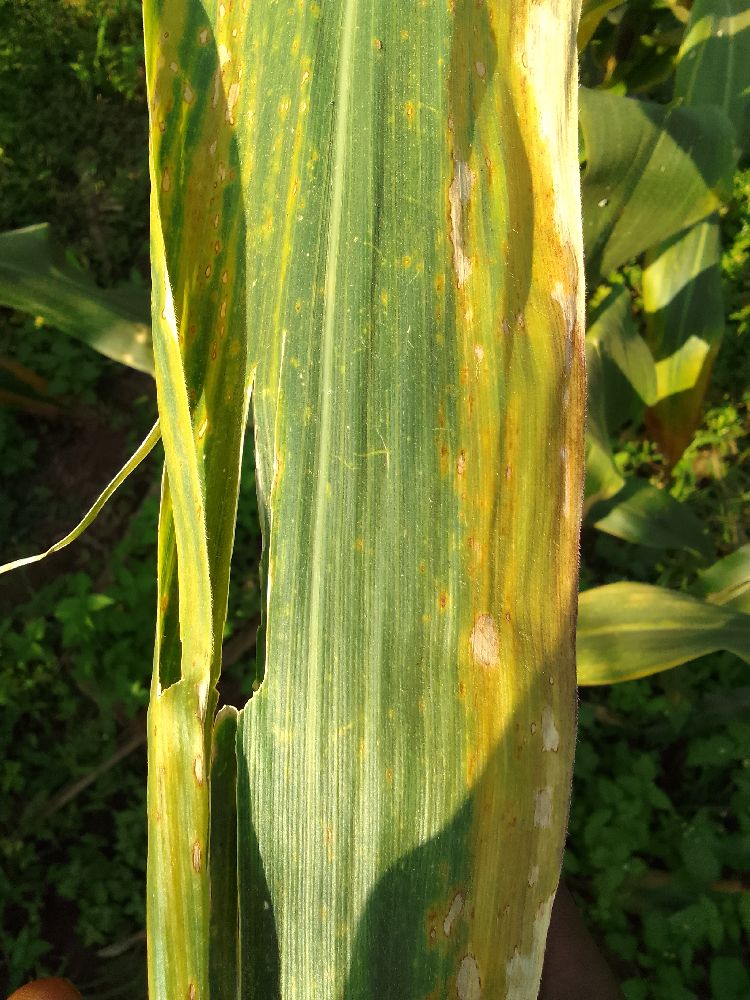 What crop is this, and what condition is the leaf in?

maize, maize lethal necrosis
